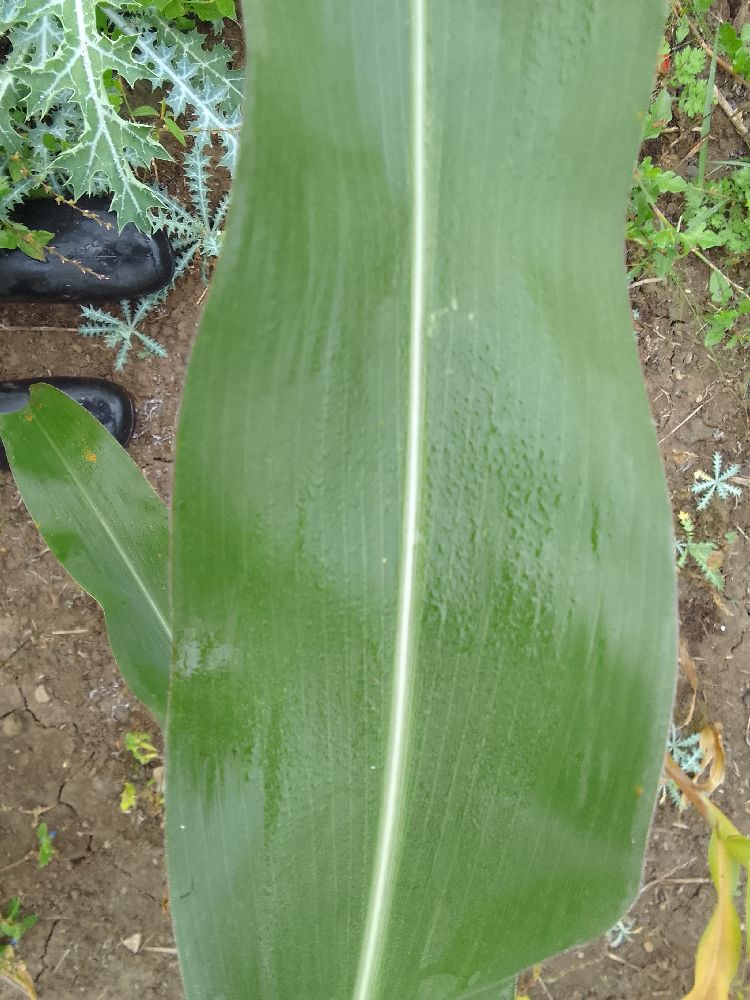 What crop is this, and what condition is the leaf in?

maize, healthy
